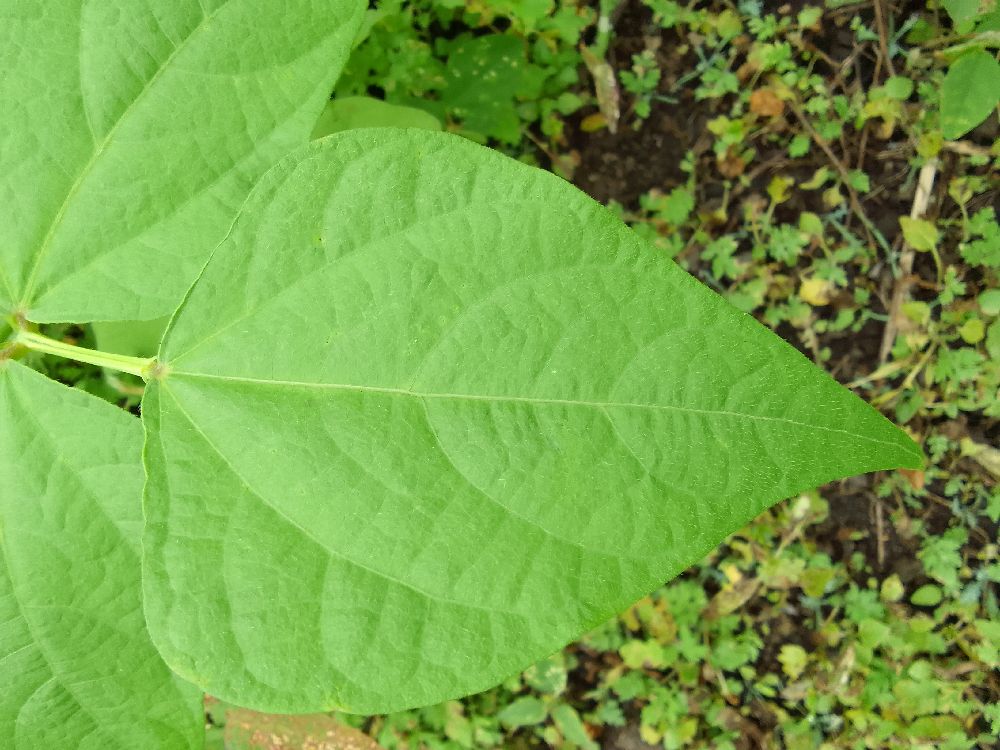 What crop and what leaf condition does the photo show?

common bean, healthy
